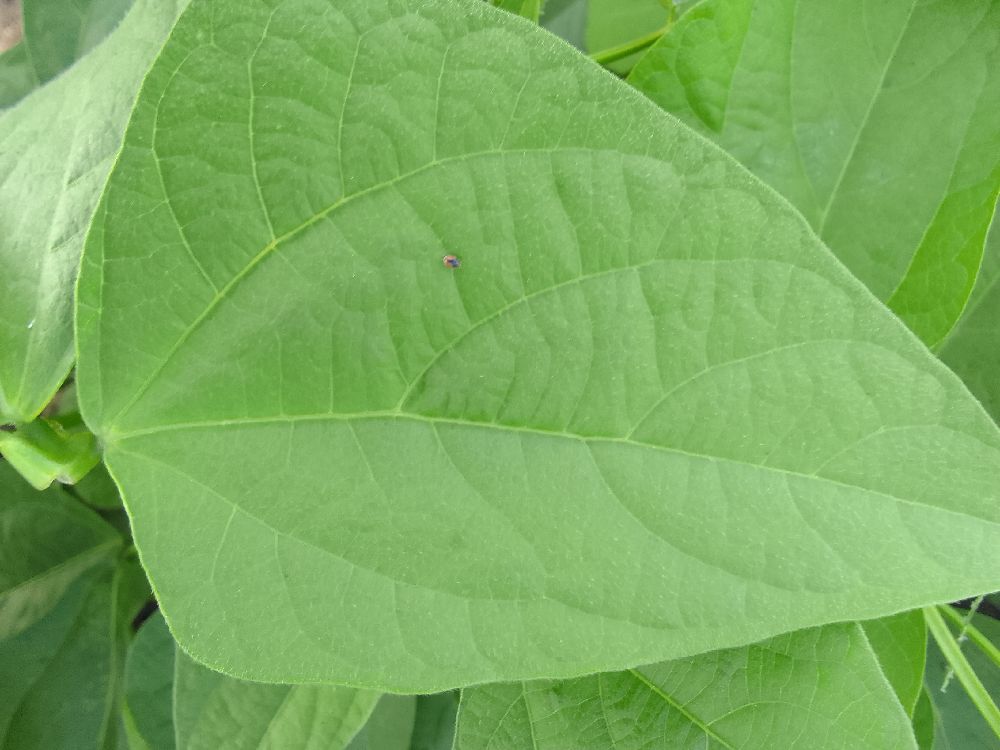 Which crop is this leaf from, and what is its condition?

common bean, healthy
